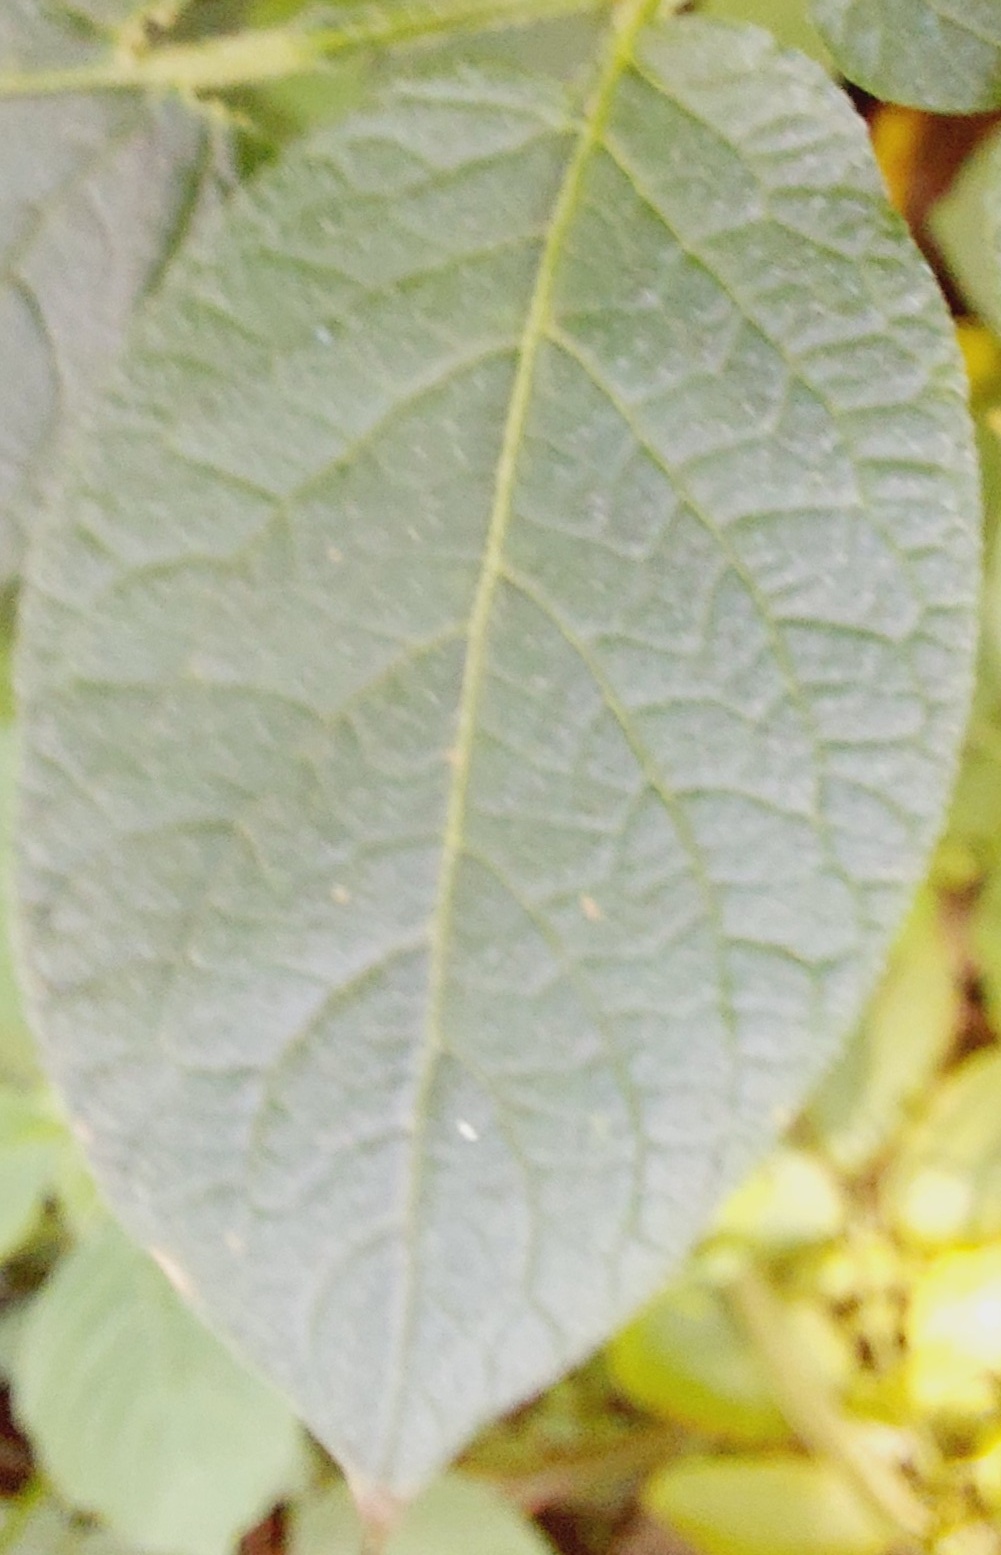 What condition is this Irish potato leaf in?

healthy
